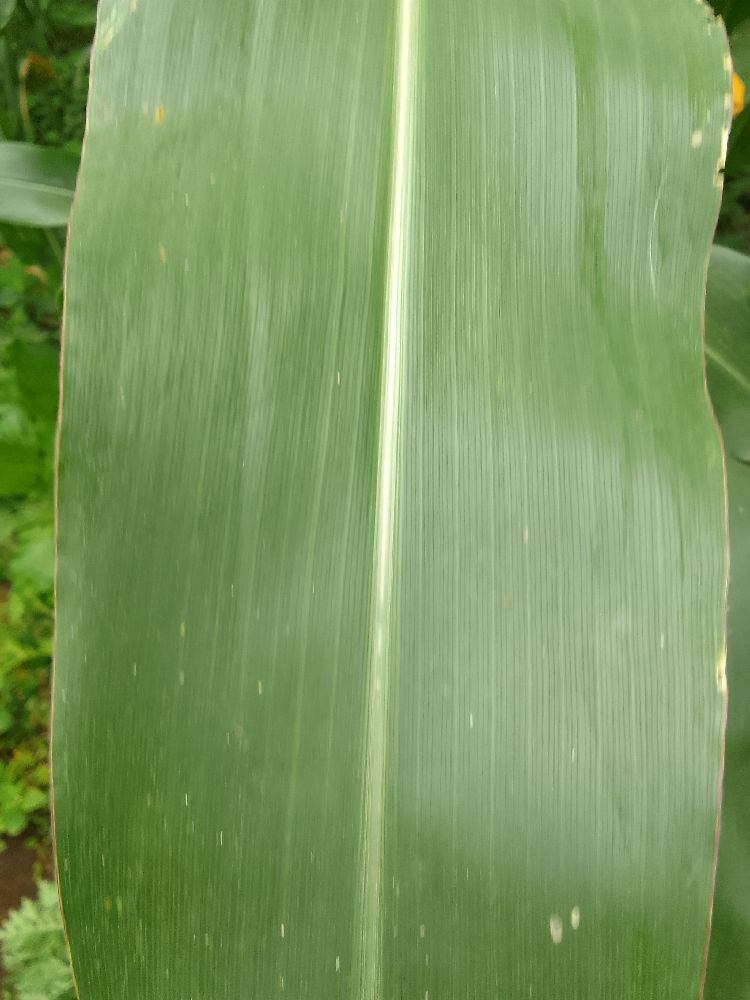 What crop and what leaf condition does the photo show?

maize, healthy
